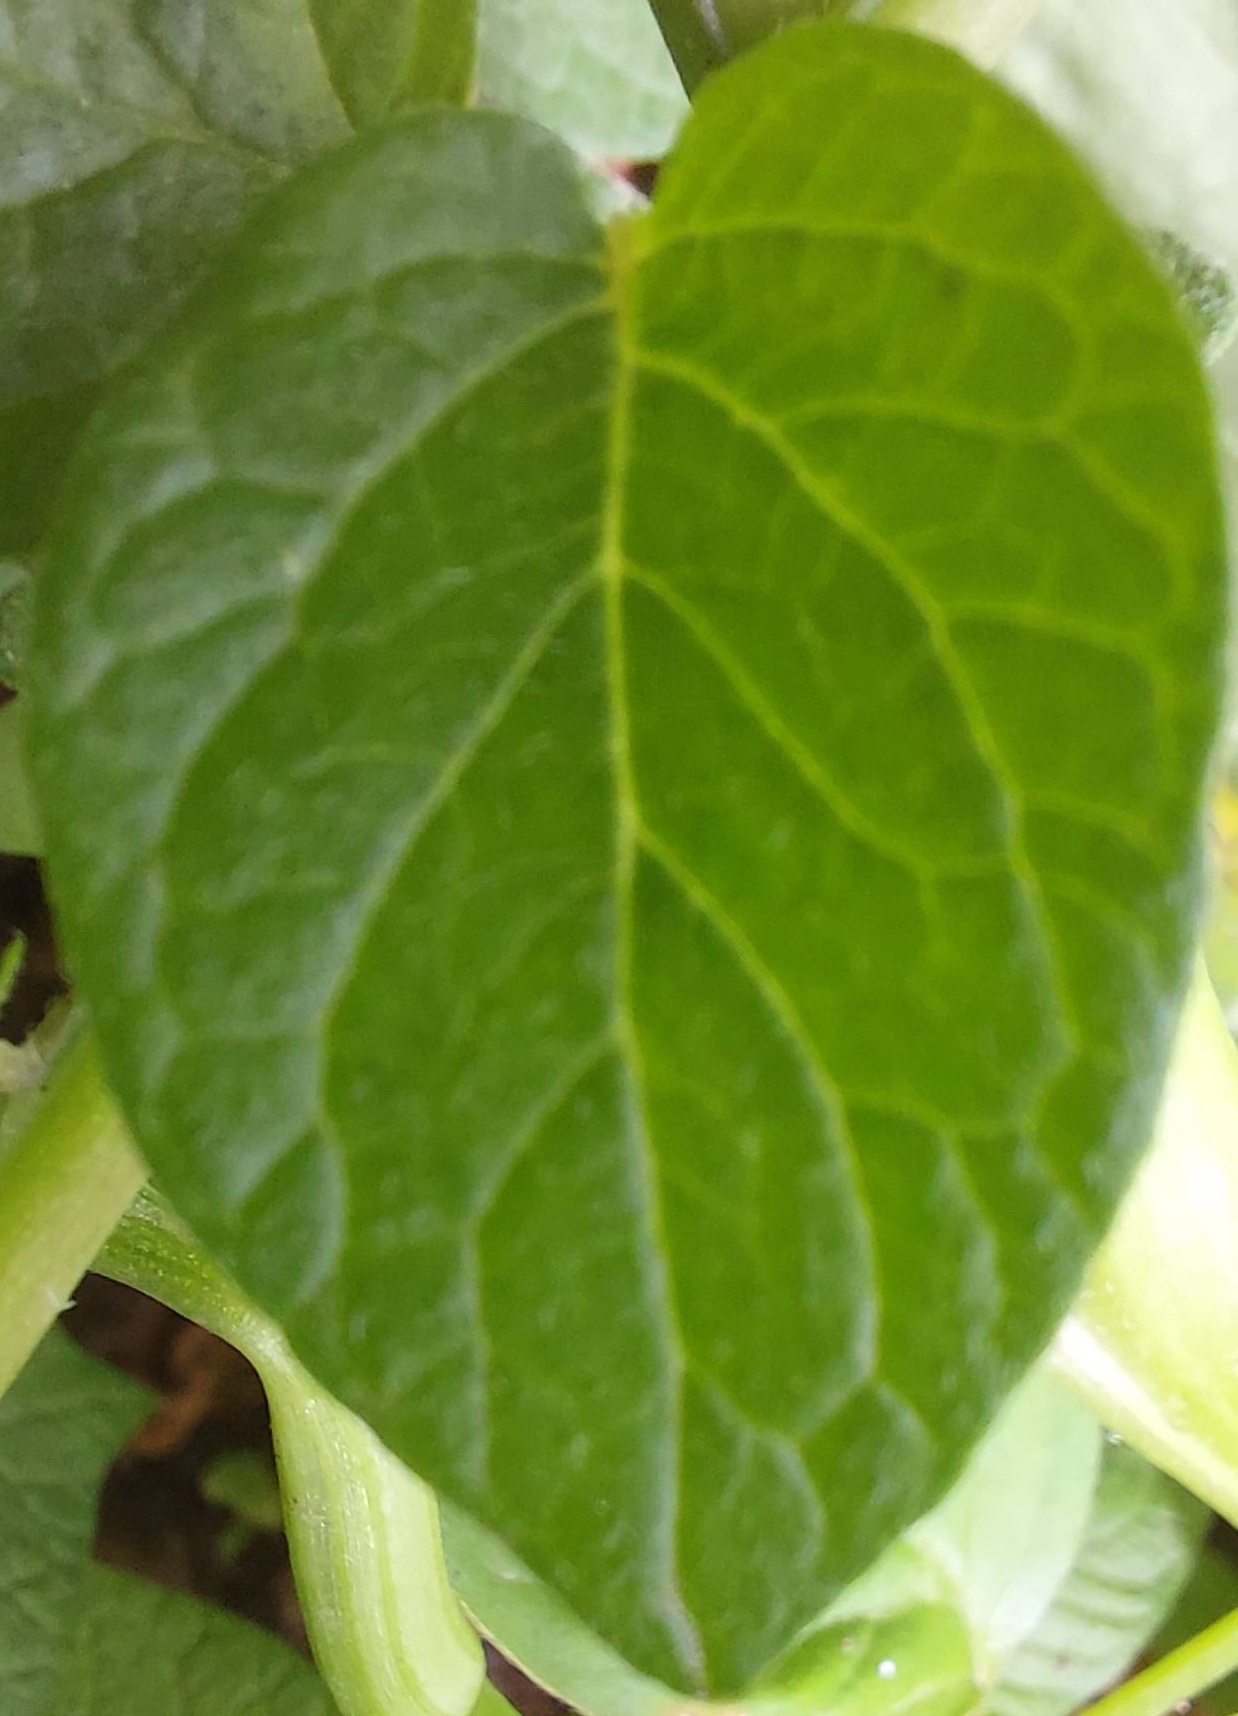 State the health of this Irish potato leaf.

healthy
